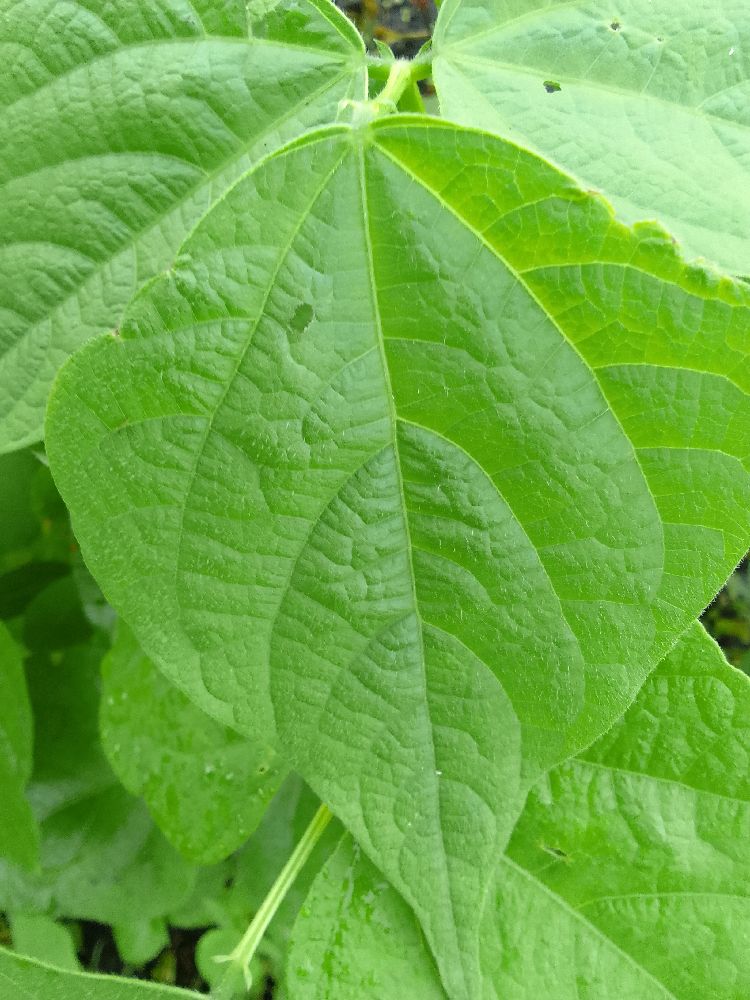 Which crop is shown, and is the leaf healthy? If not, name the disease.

common bean, healthy
